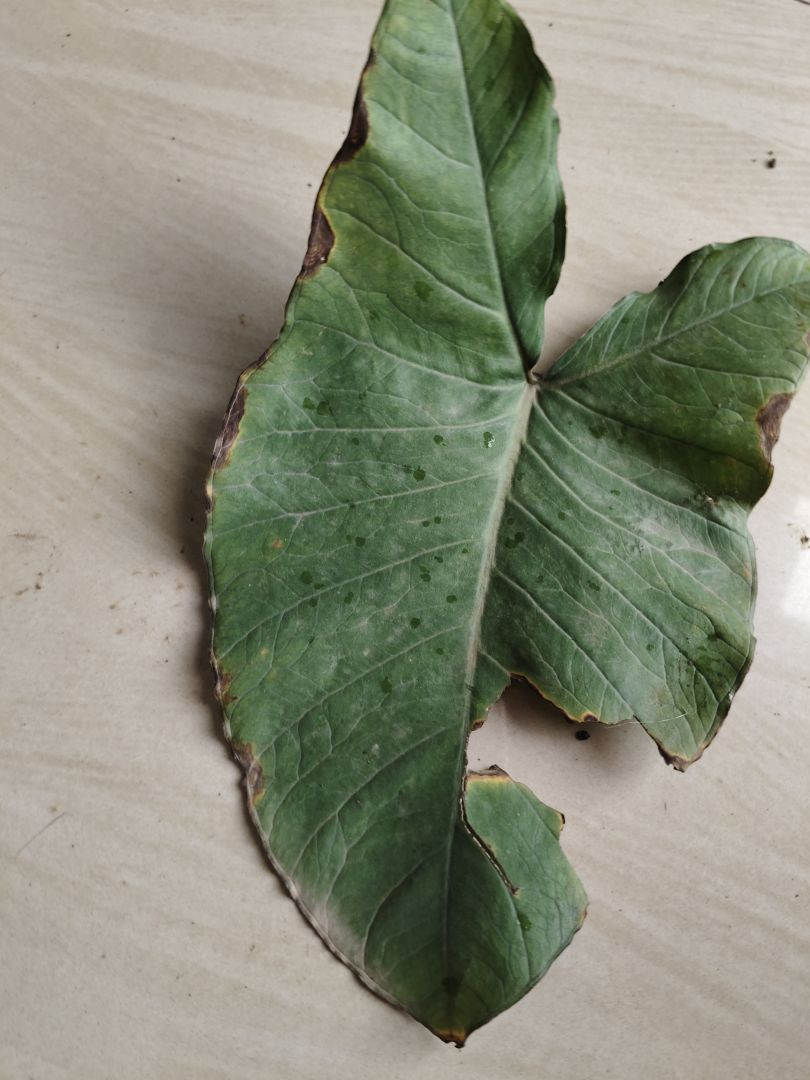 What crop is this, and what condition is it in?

taro, leaf blight
